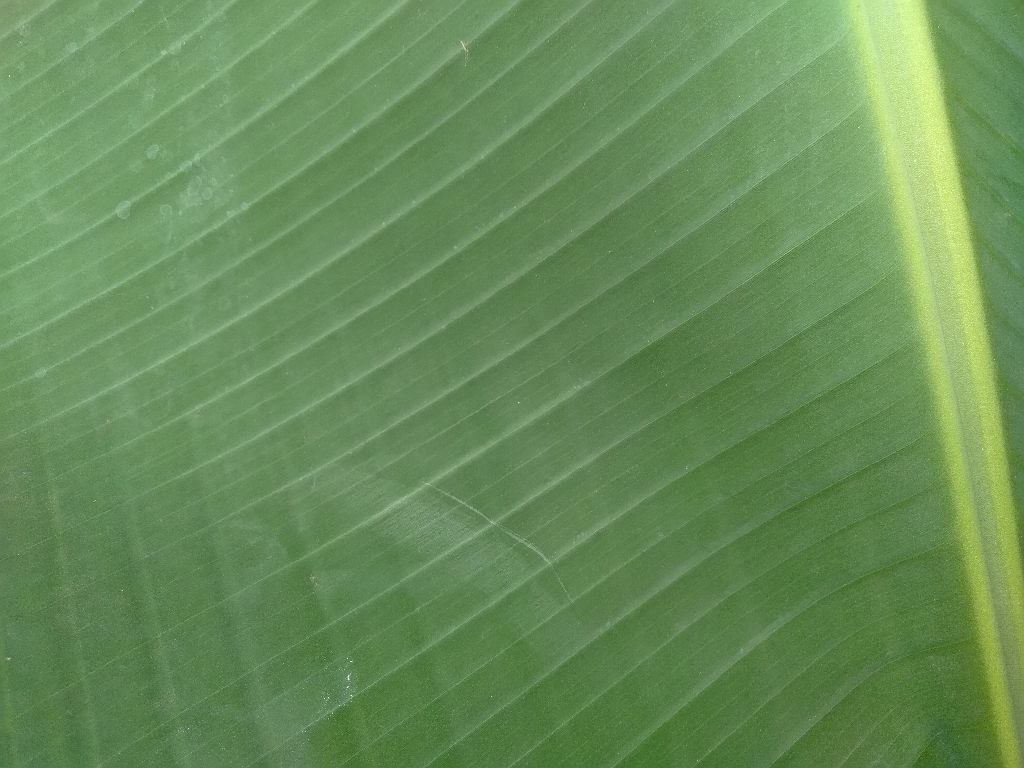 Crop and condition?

banana, healthy
